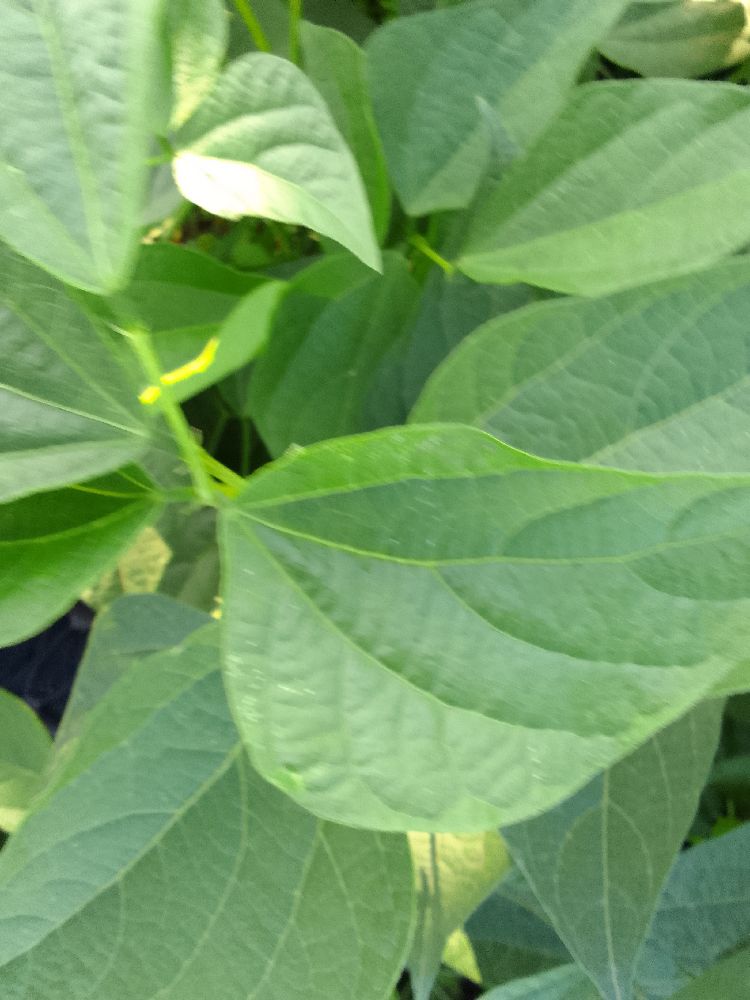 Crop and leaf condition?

common bean, healthy
